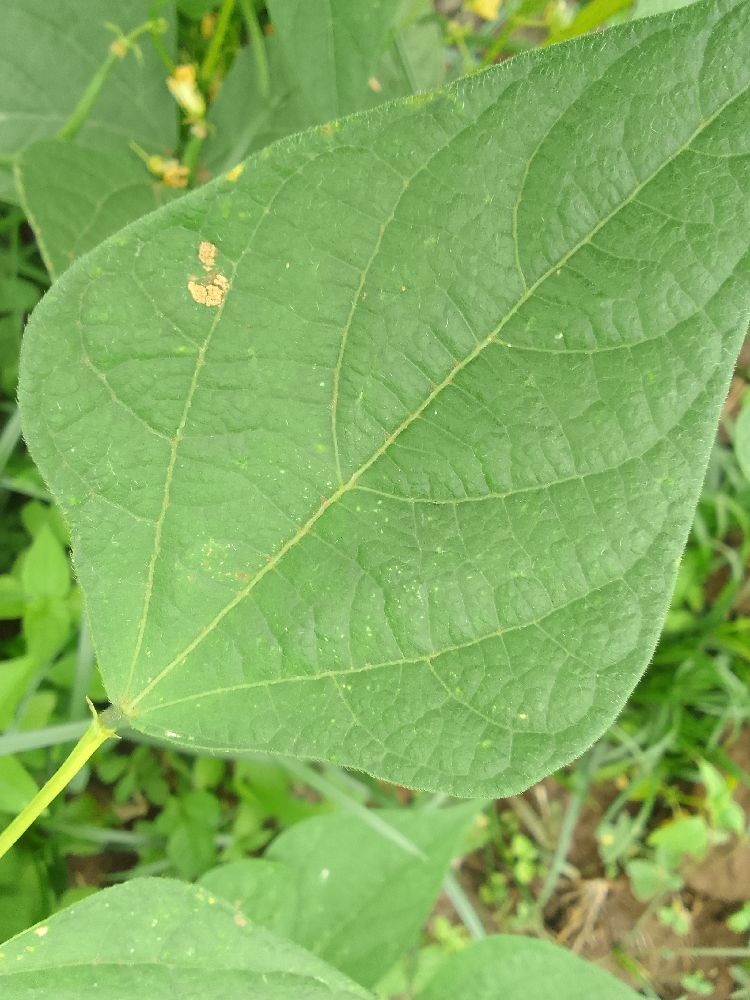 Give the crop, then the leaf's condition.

common bean, healthy
